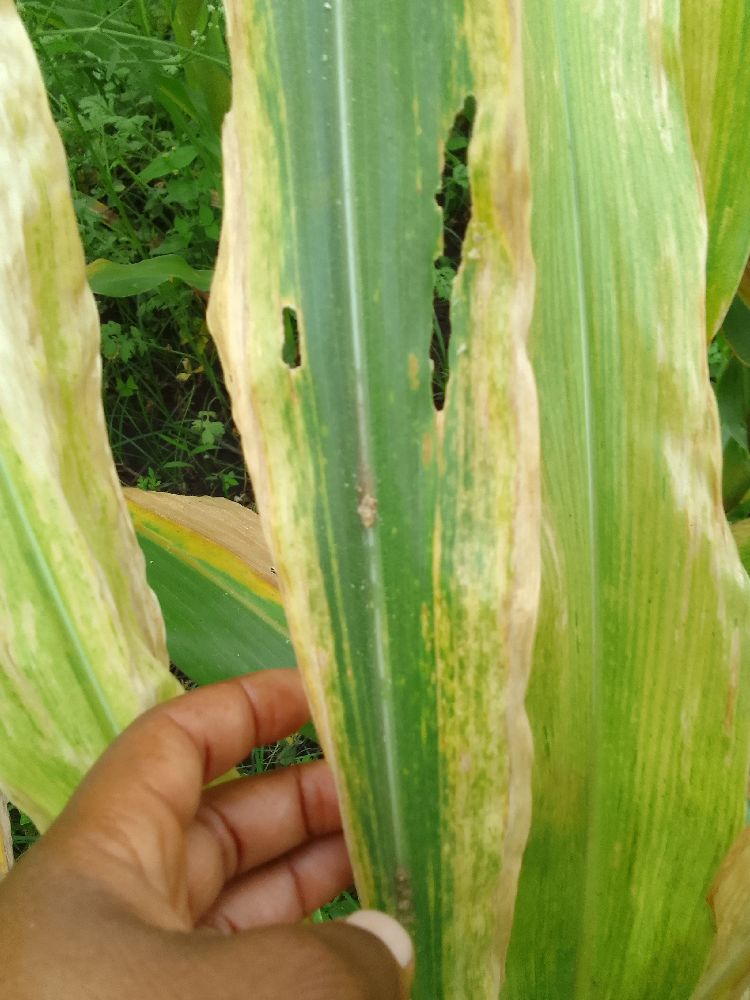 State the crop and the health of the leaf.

maize, maize lethal necrosis
